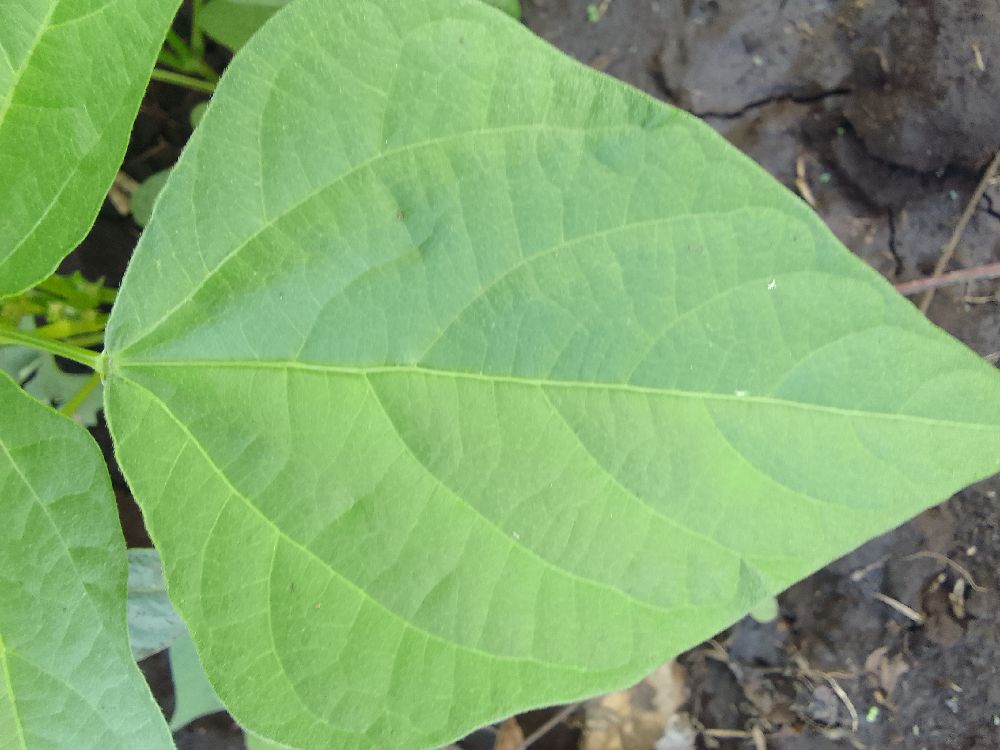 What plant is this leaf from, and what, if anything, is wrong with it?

common bean, healthy
